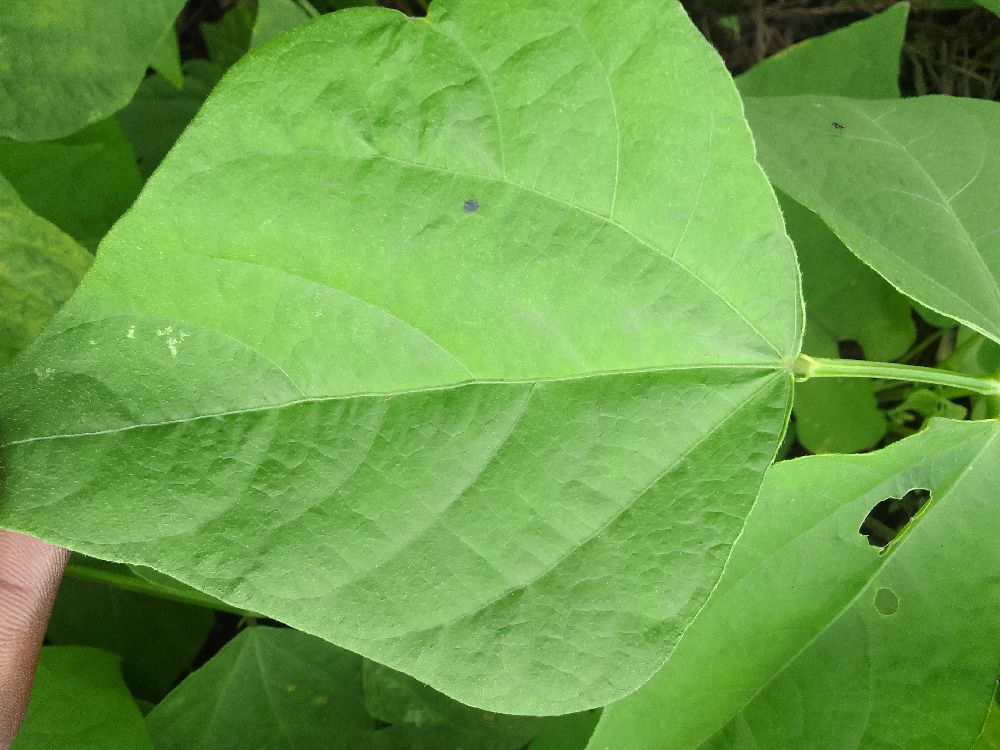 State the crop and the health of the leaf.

common bean, healthy
